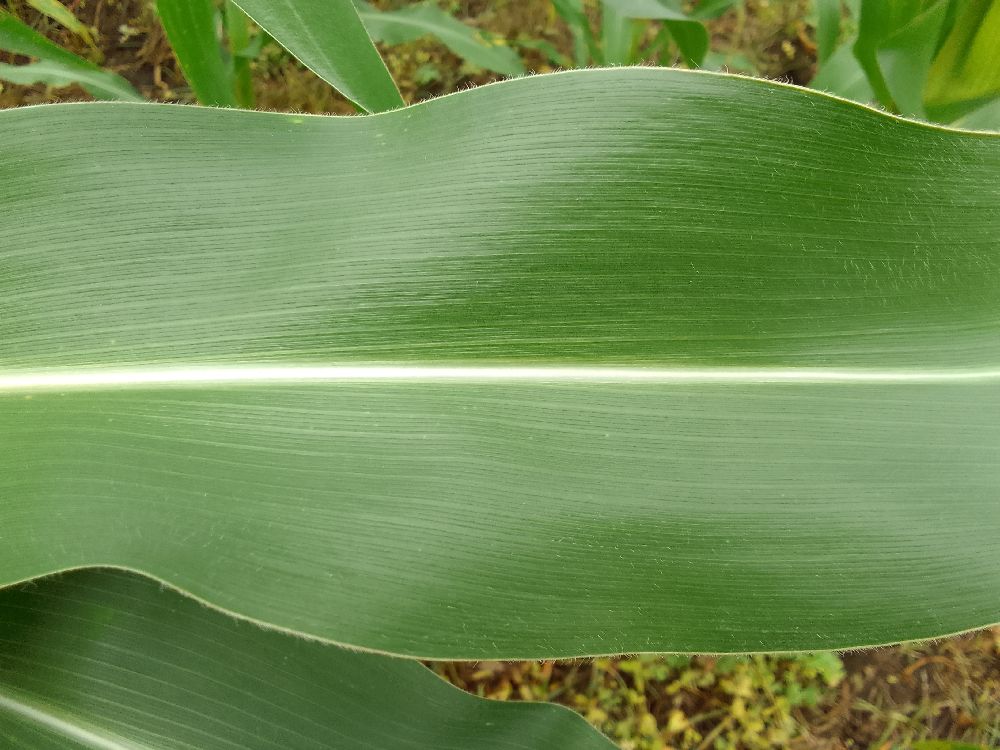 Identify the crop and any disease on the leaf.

maize, healthy
